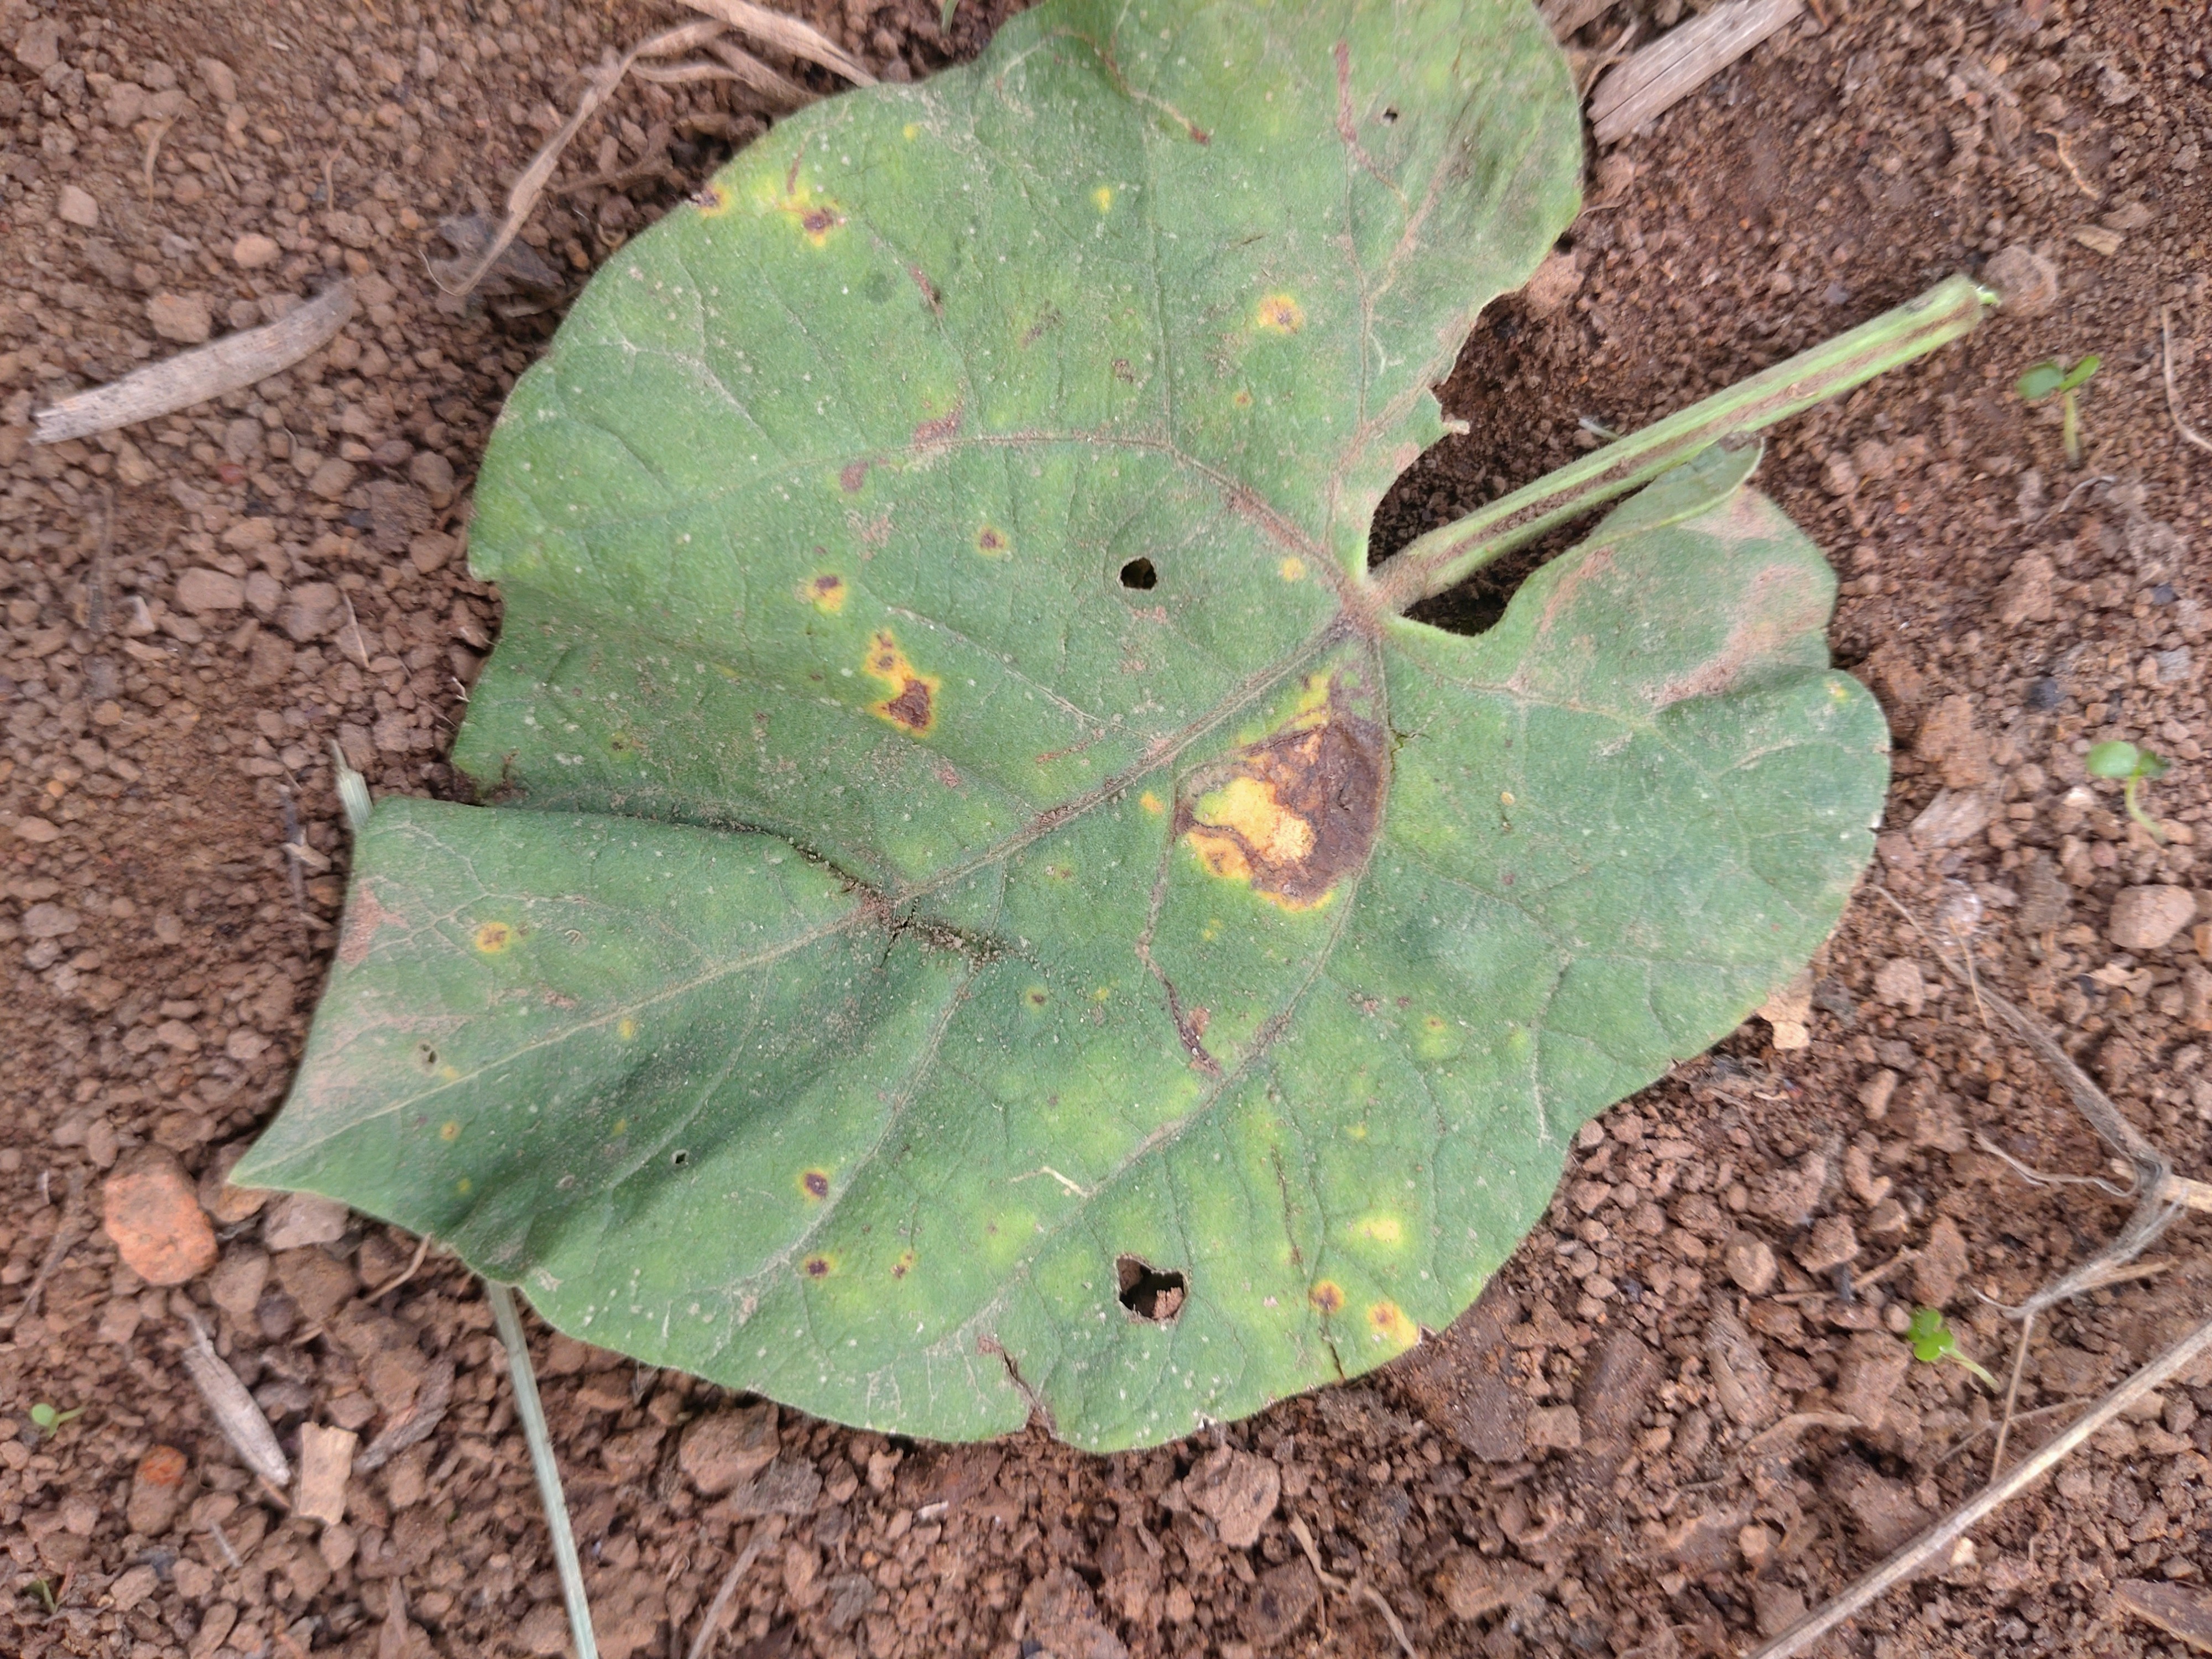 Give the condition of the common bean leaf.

rust
